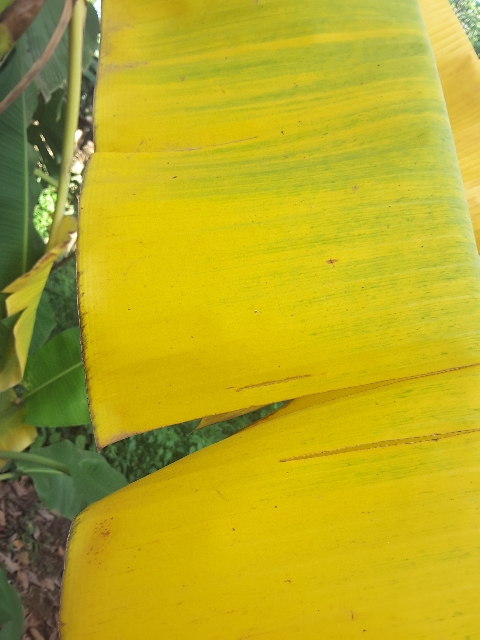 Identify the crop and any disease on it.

banana, fusarium wilt race 1
